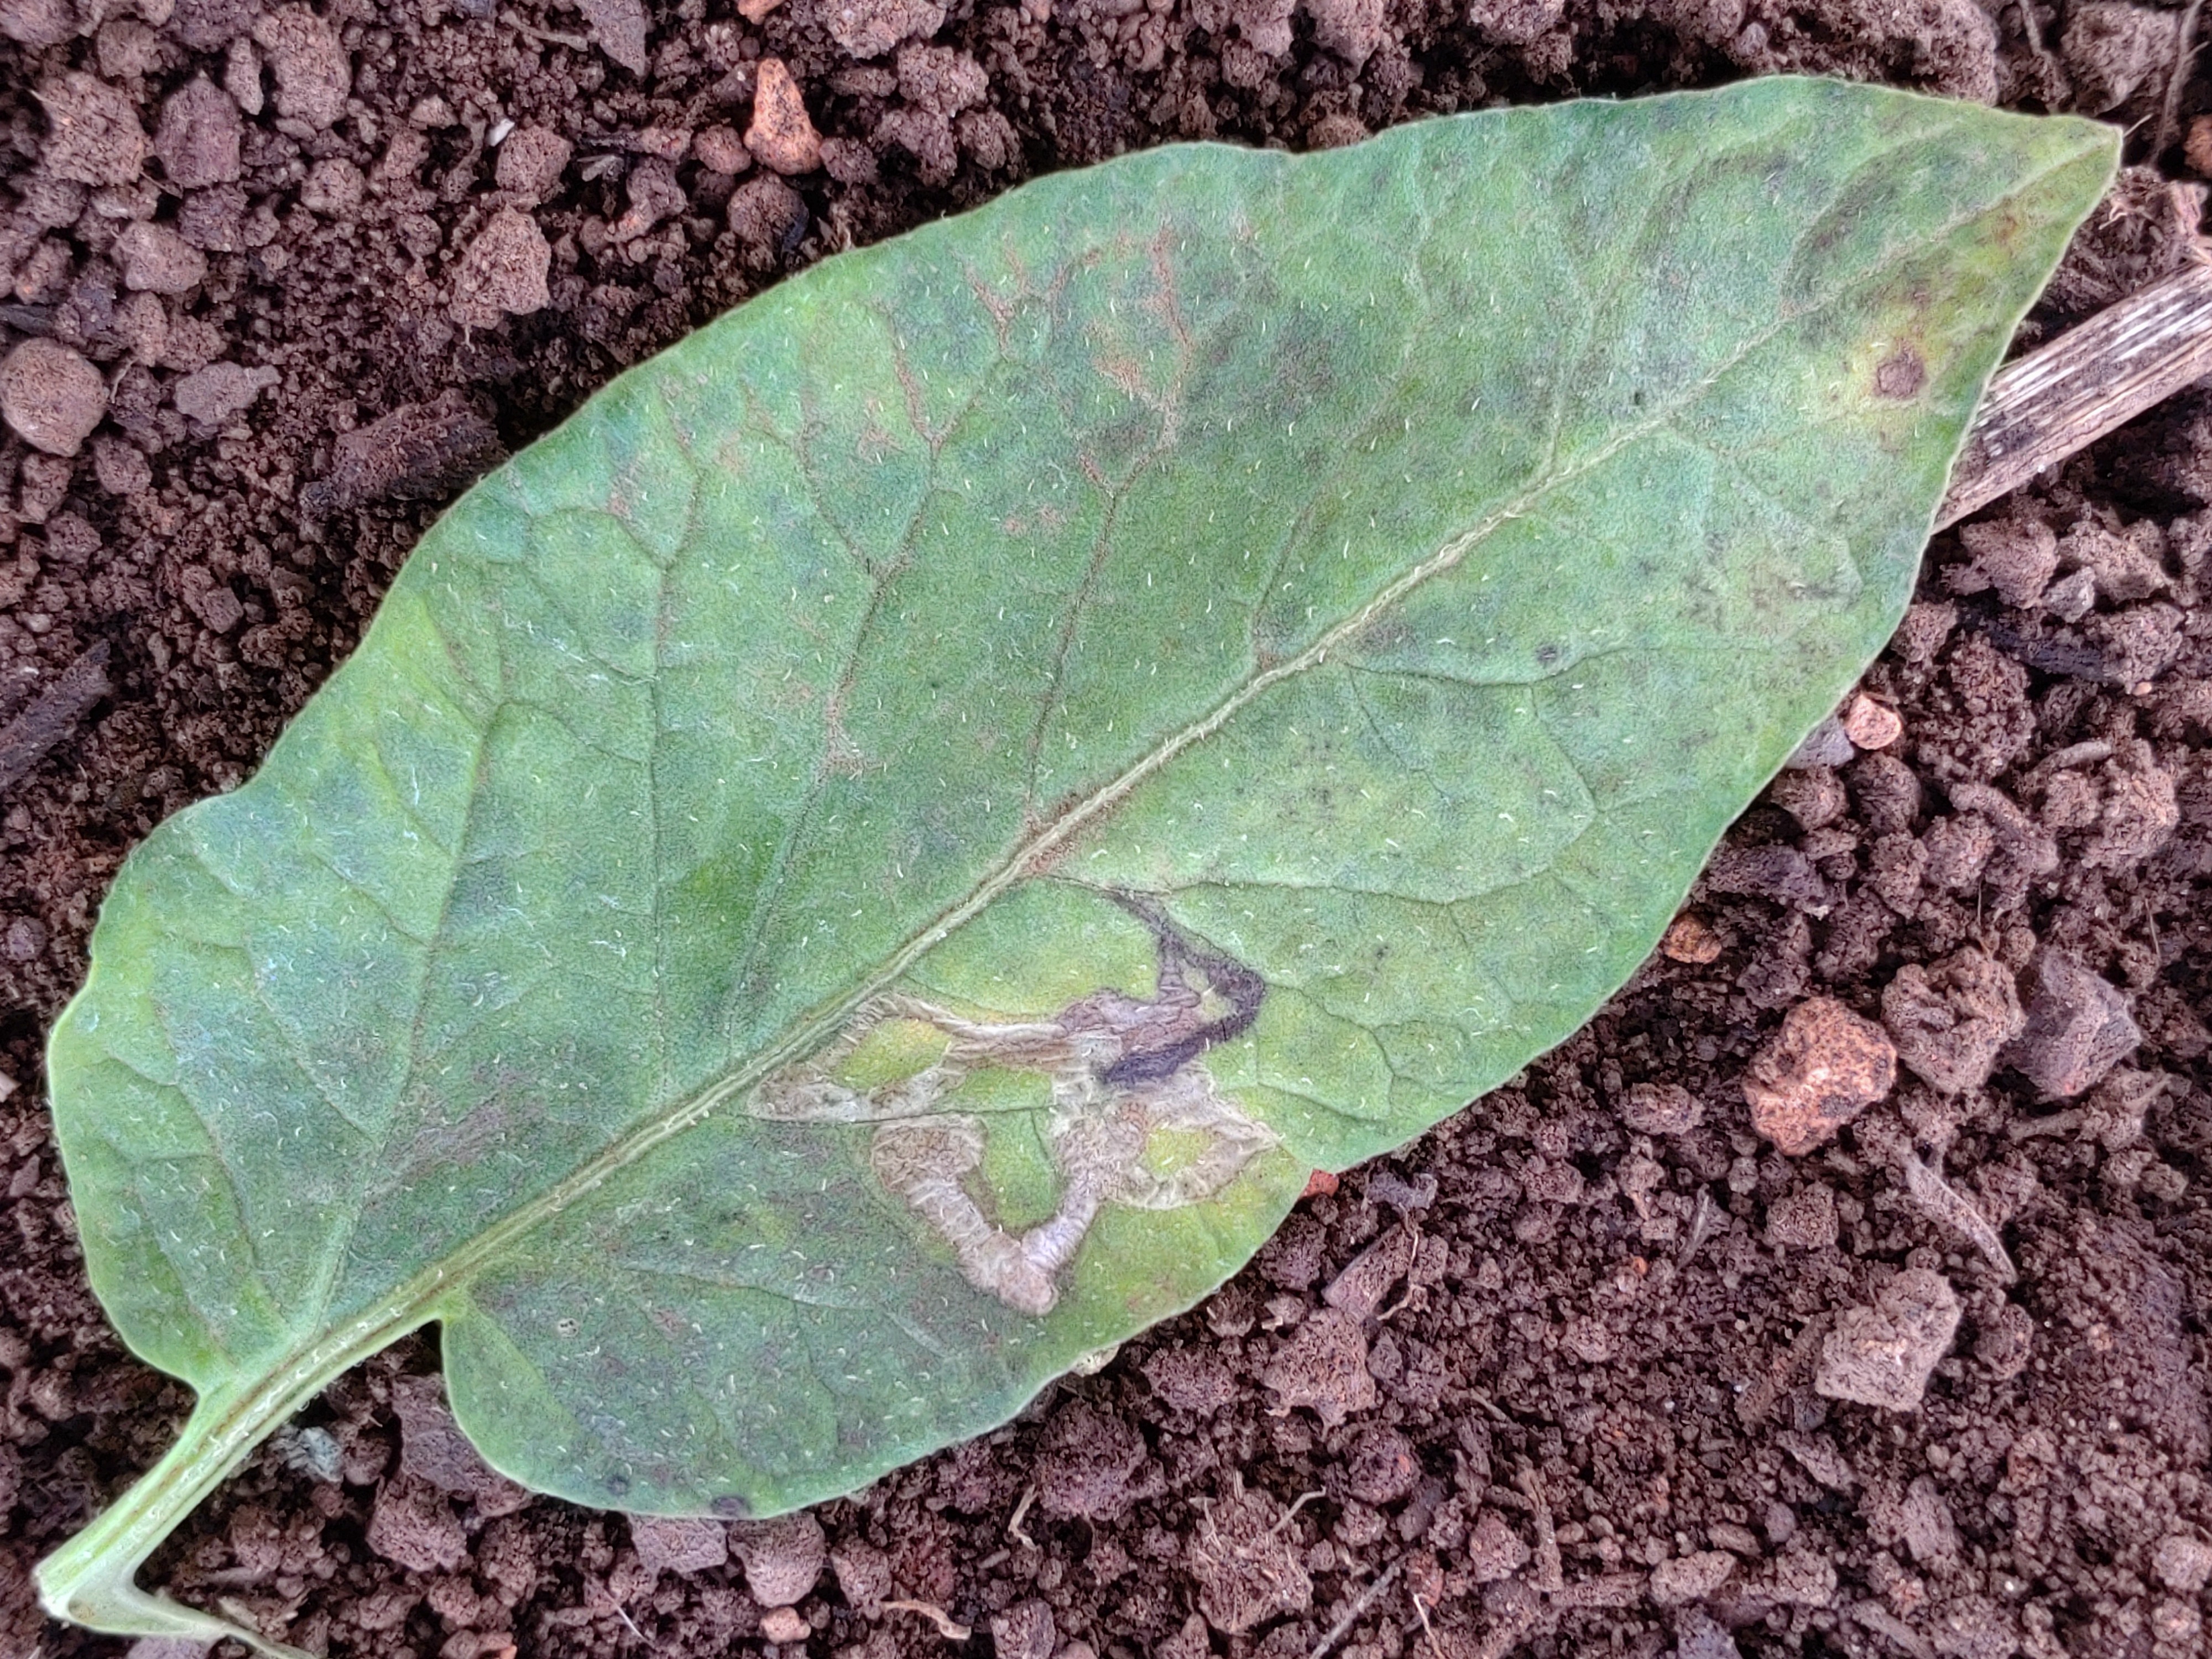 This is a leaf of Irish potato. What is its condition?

late blight
